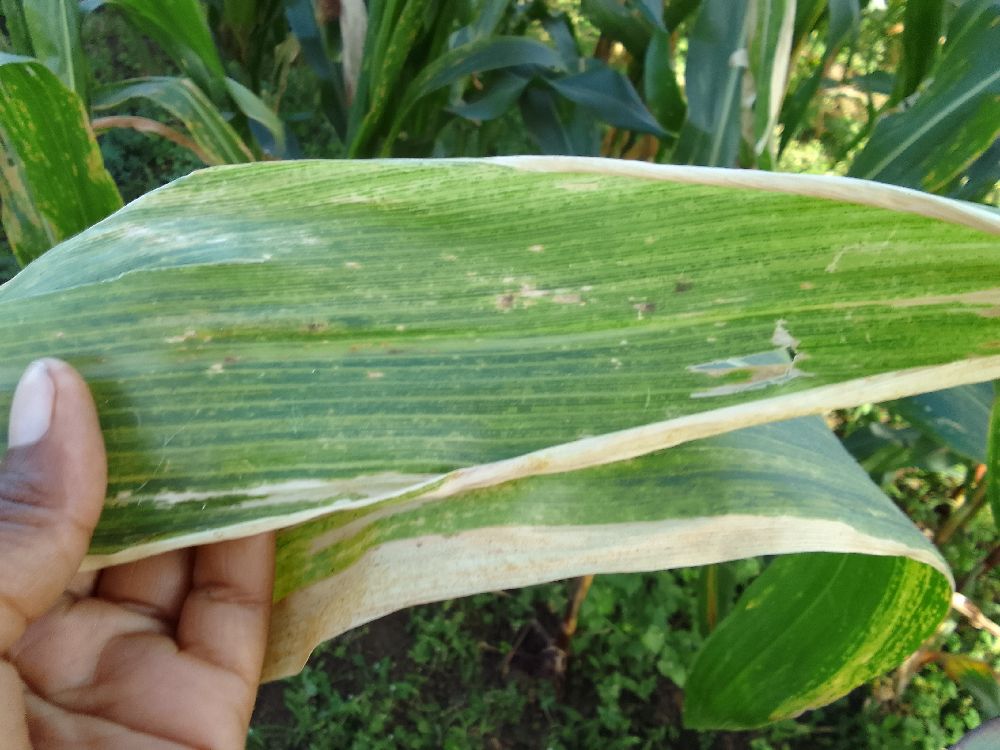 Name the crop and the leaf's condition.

maize, maize lethal necrosis
